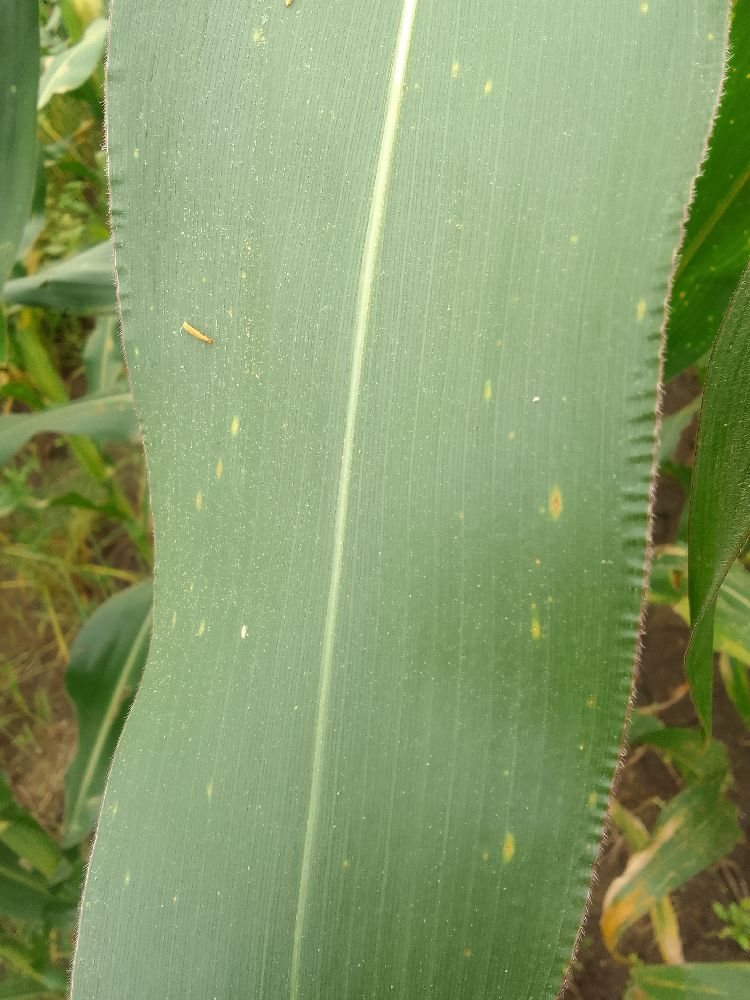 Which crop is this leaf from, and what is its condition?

maize, healthy
